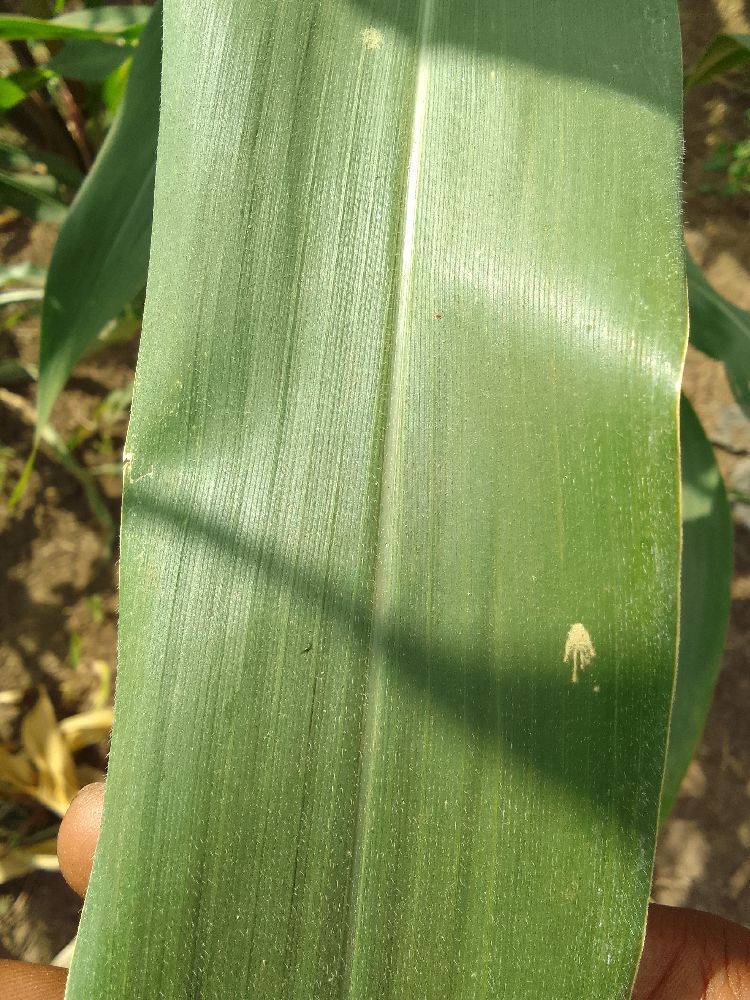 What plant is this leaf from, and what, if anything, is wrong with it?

maize, healthy
